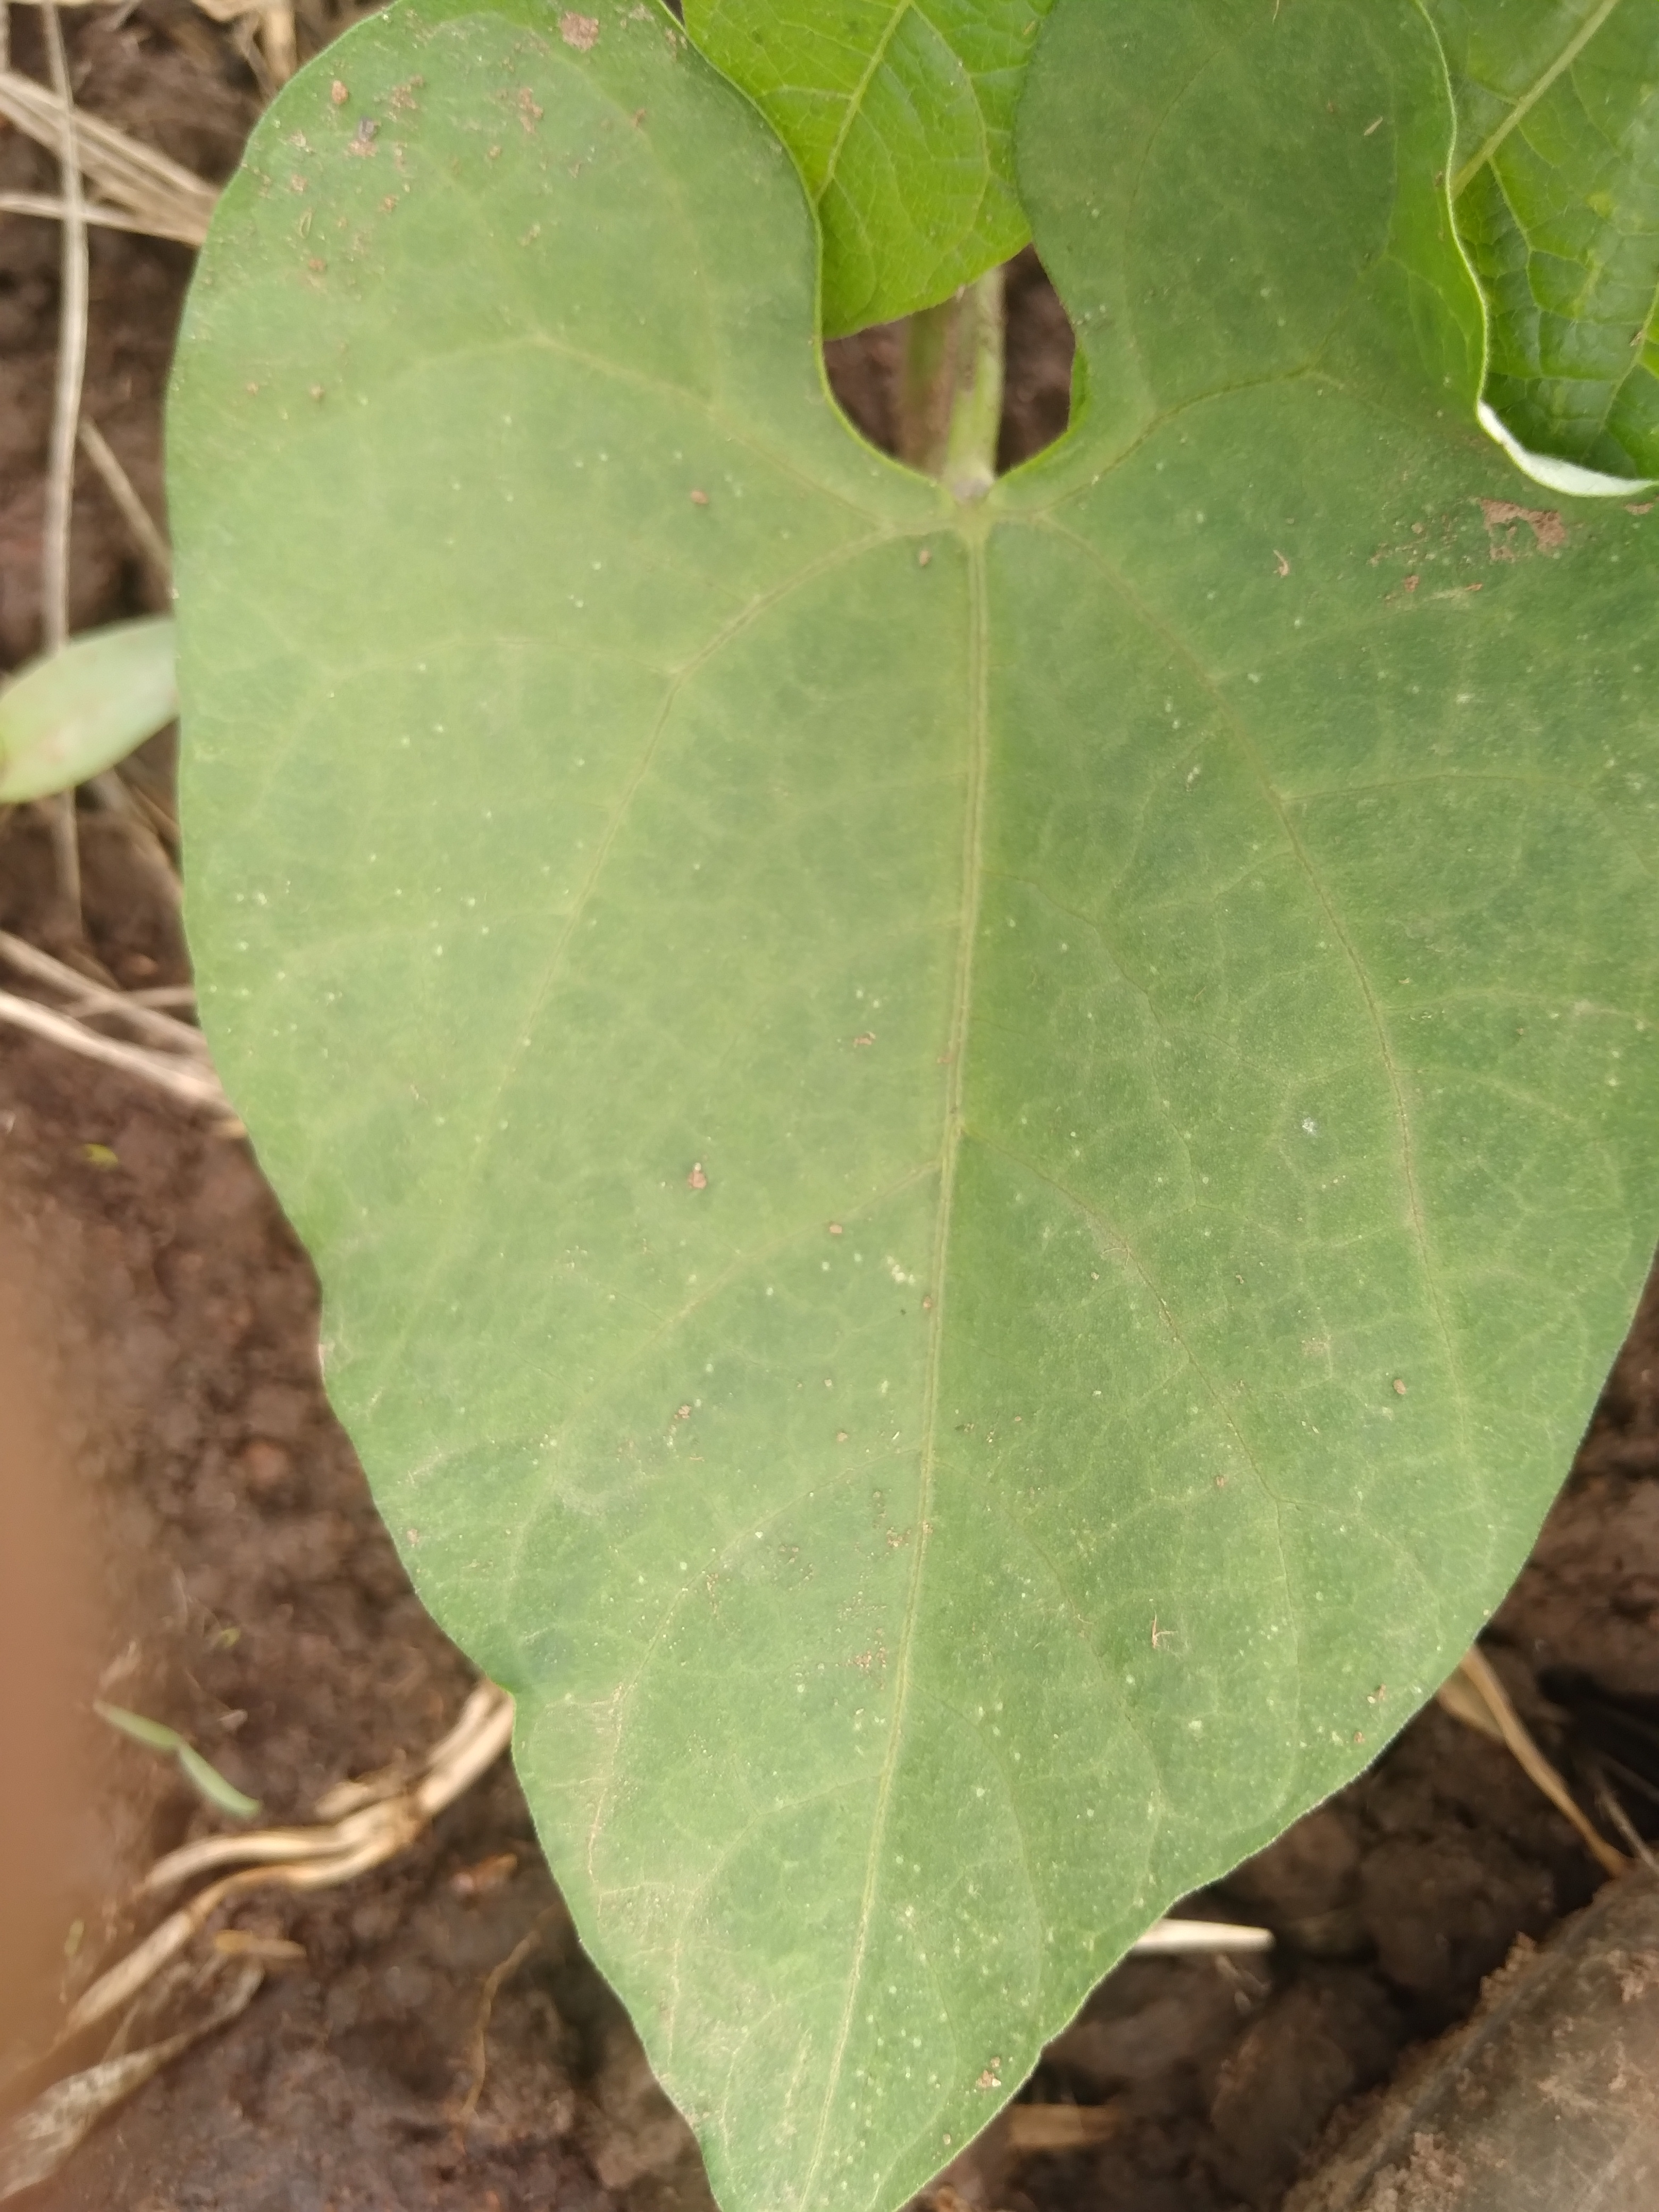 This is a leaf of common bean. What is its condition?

healthy
